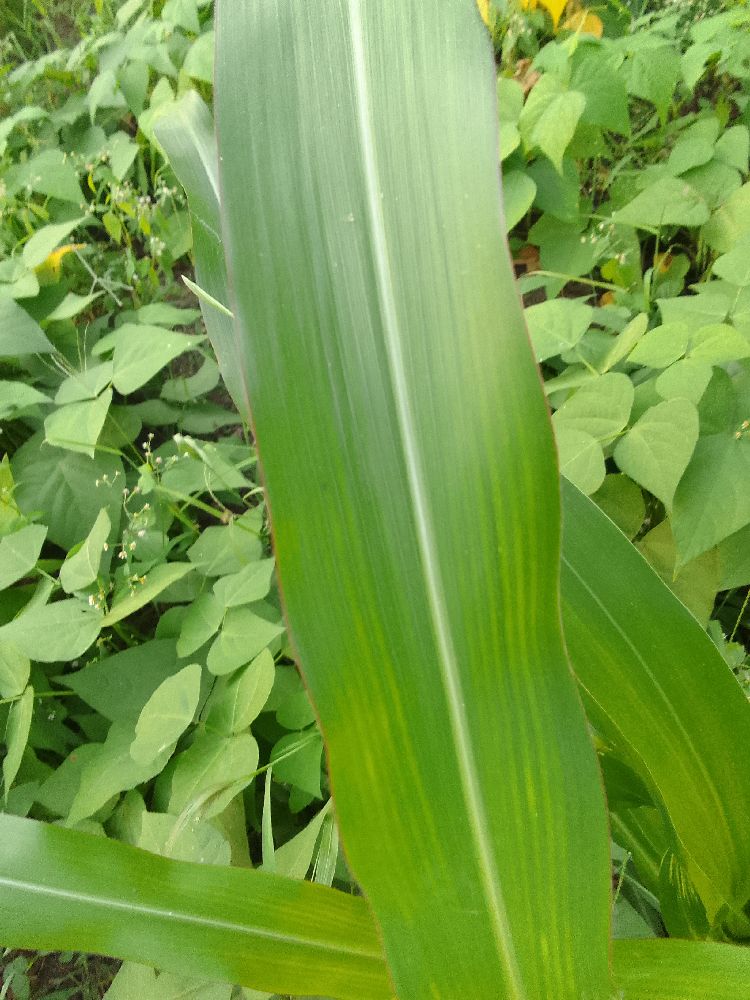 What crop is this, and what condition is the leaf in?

maize, healthy
